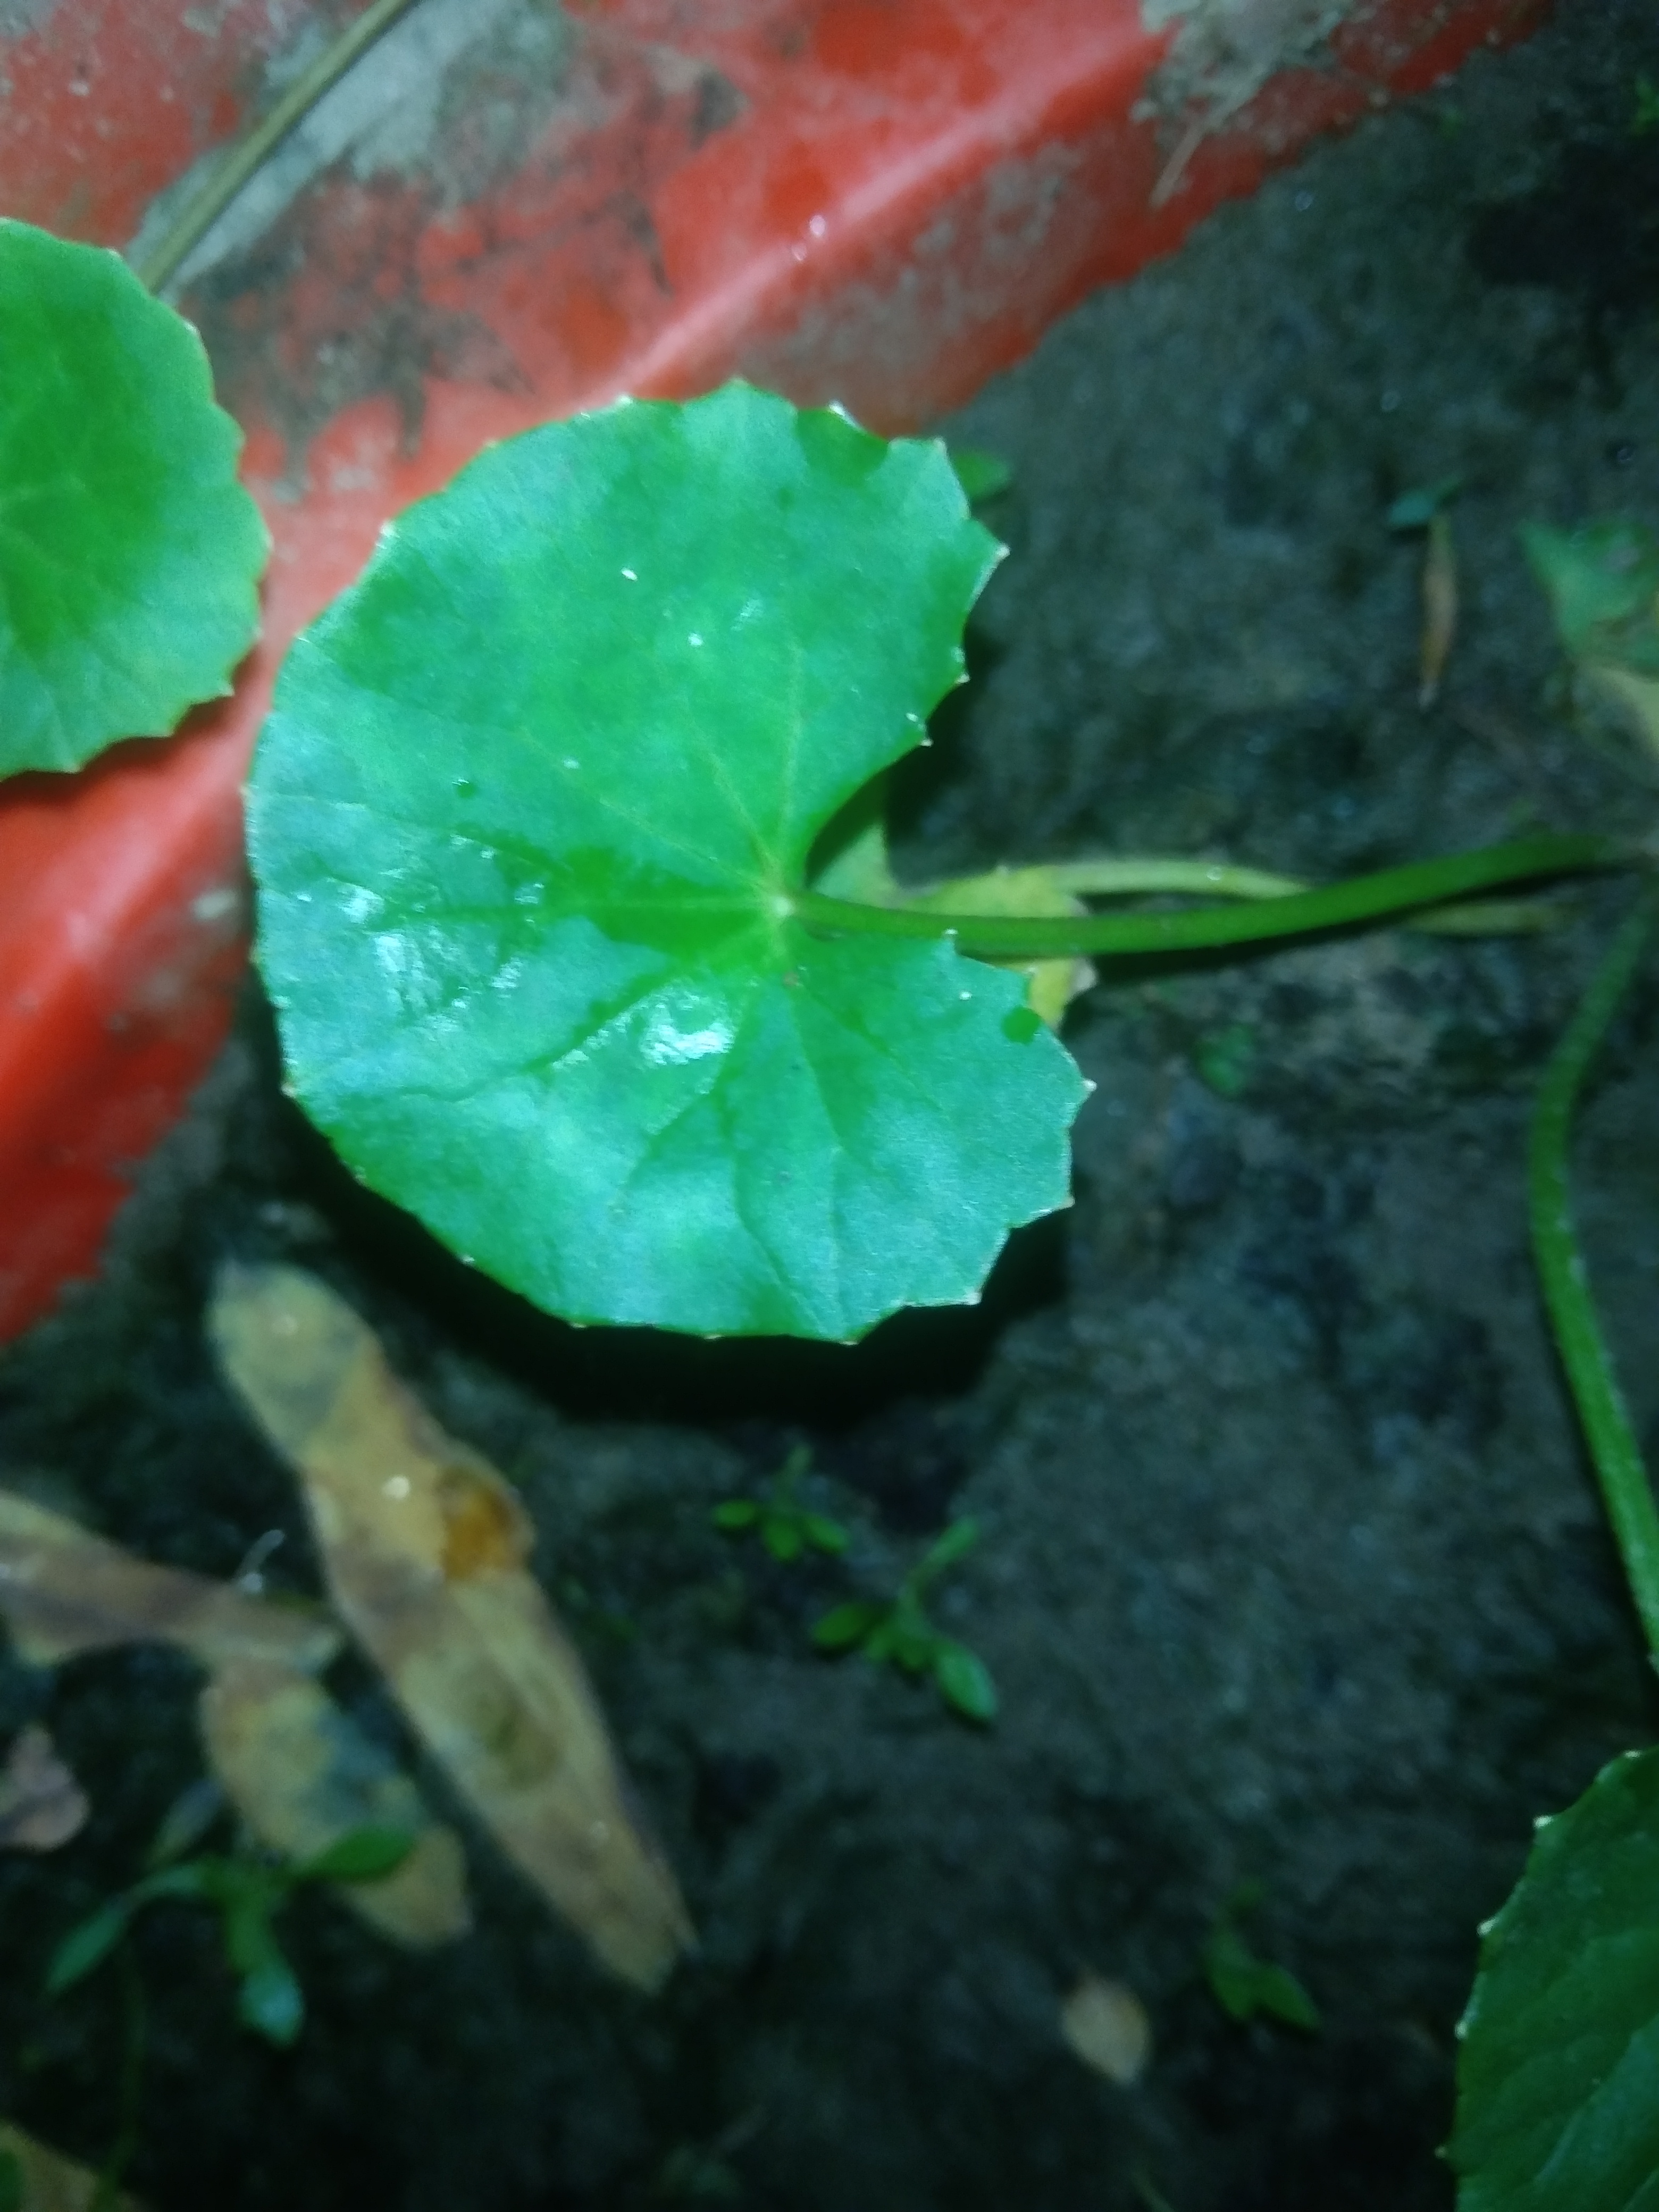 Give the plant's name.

thankuni
